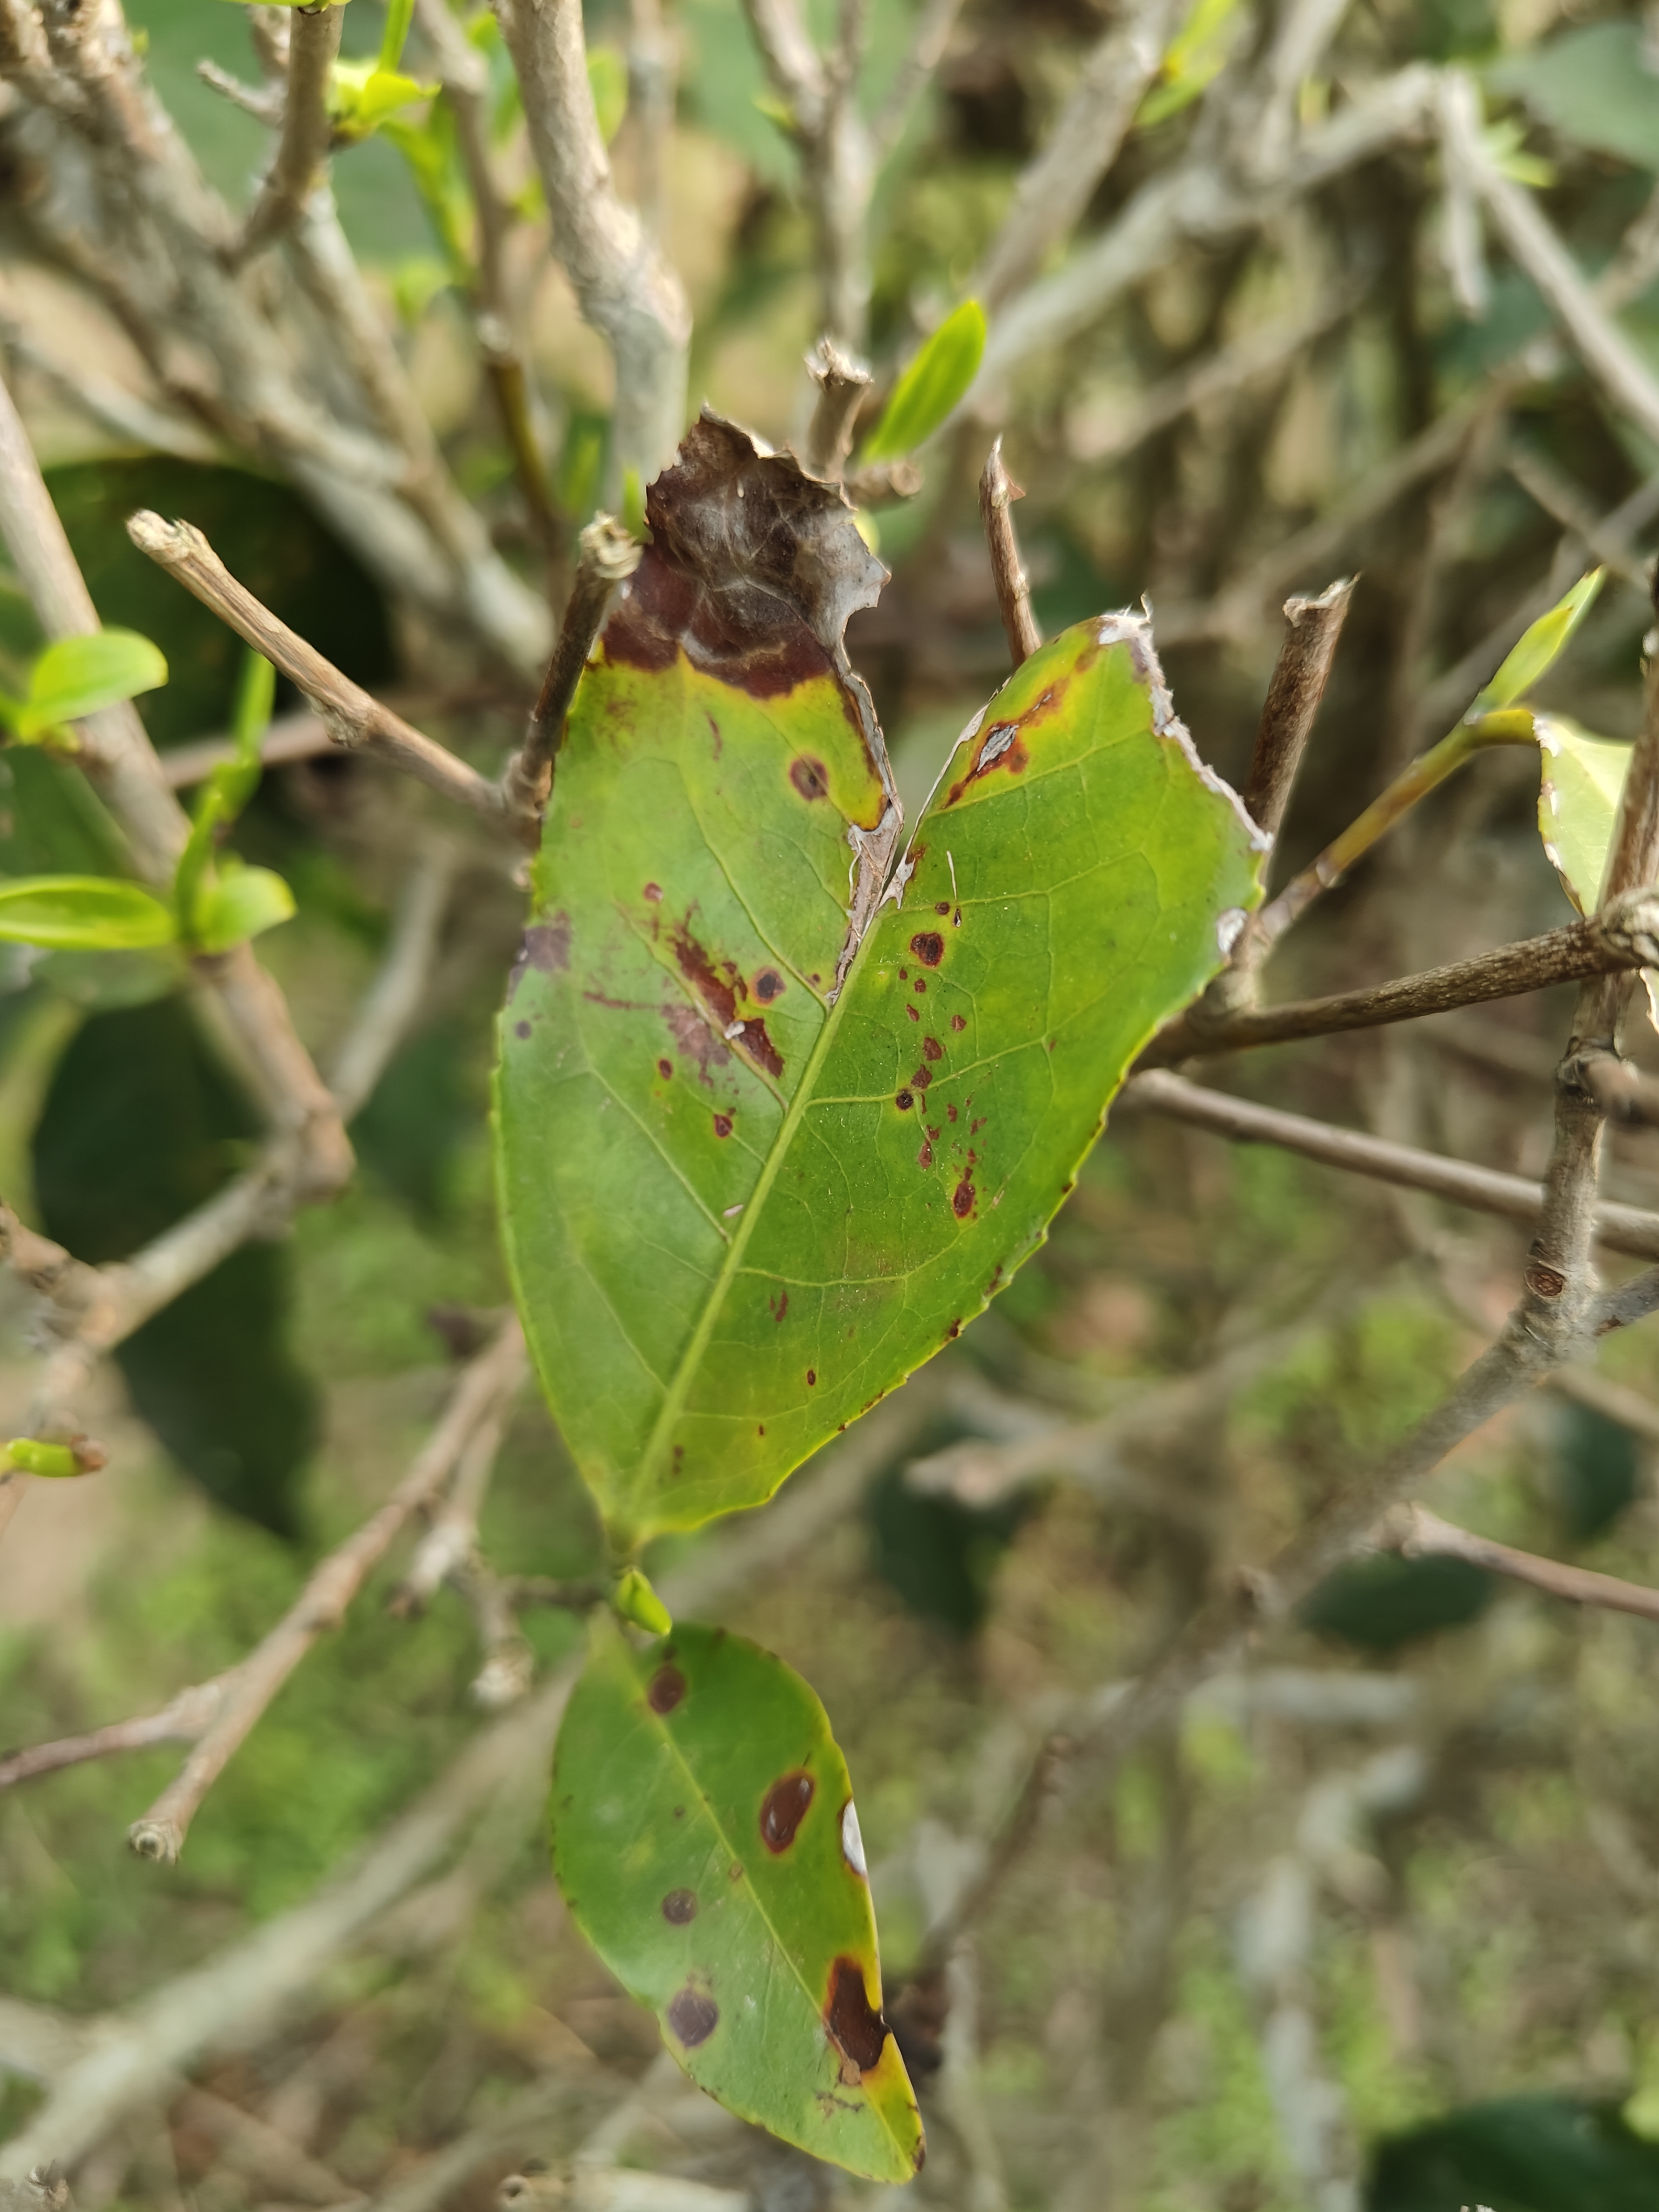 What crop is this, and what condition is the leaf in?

tea, blight
